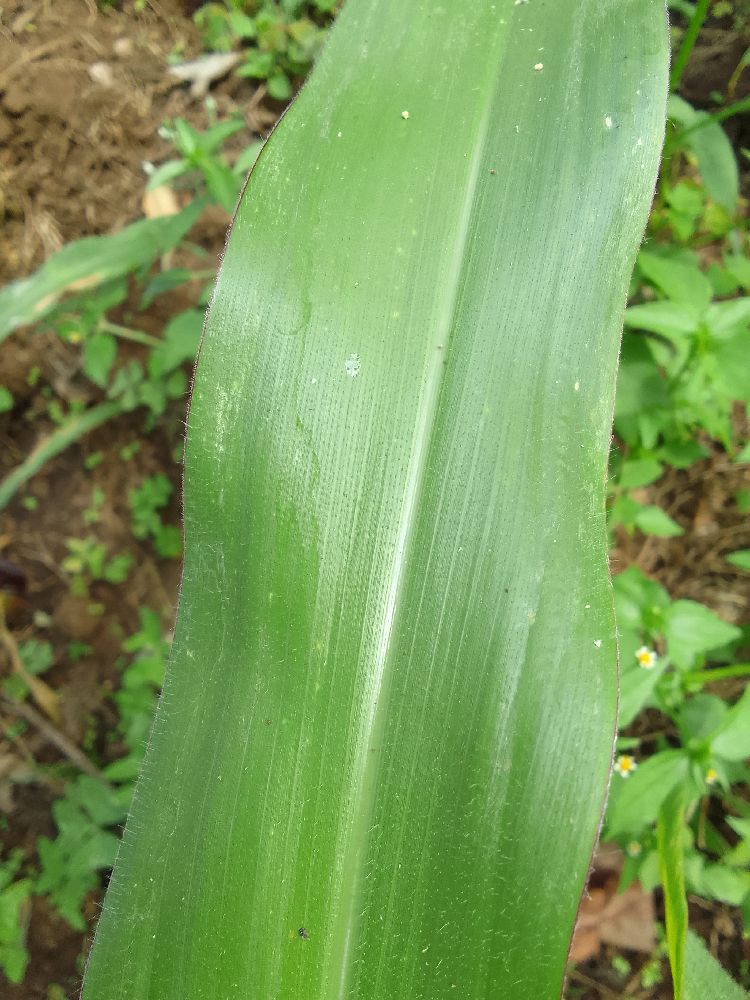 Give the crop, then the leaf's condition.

maize, healthy
